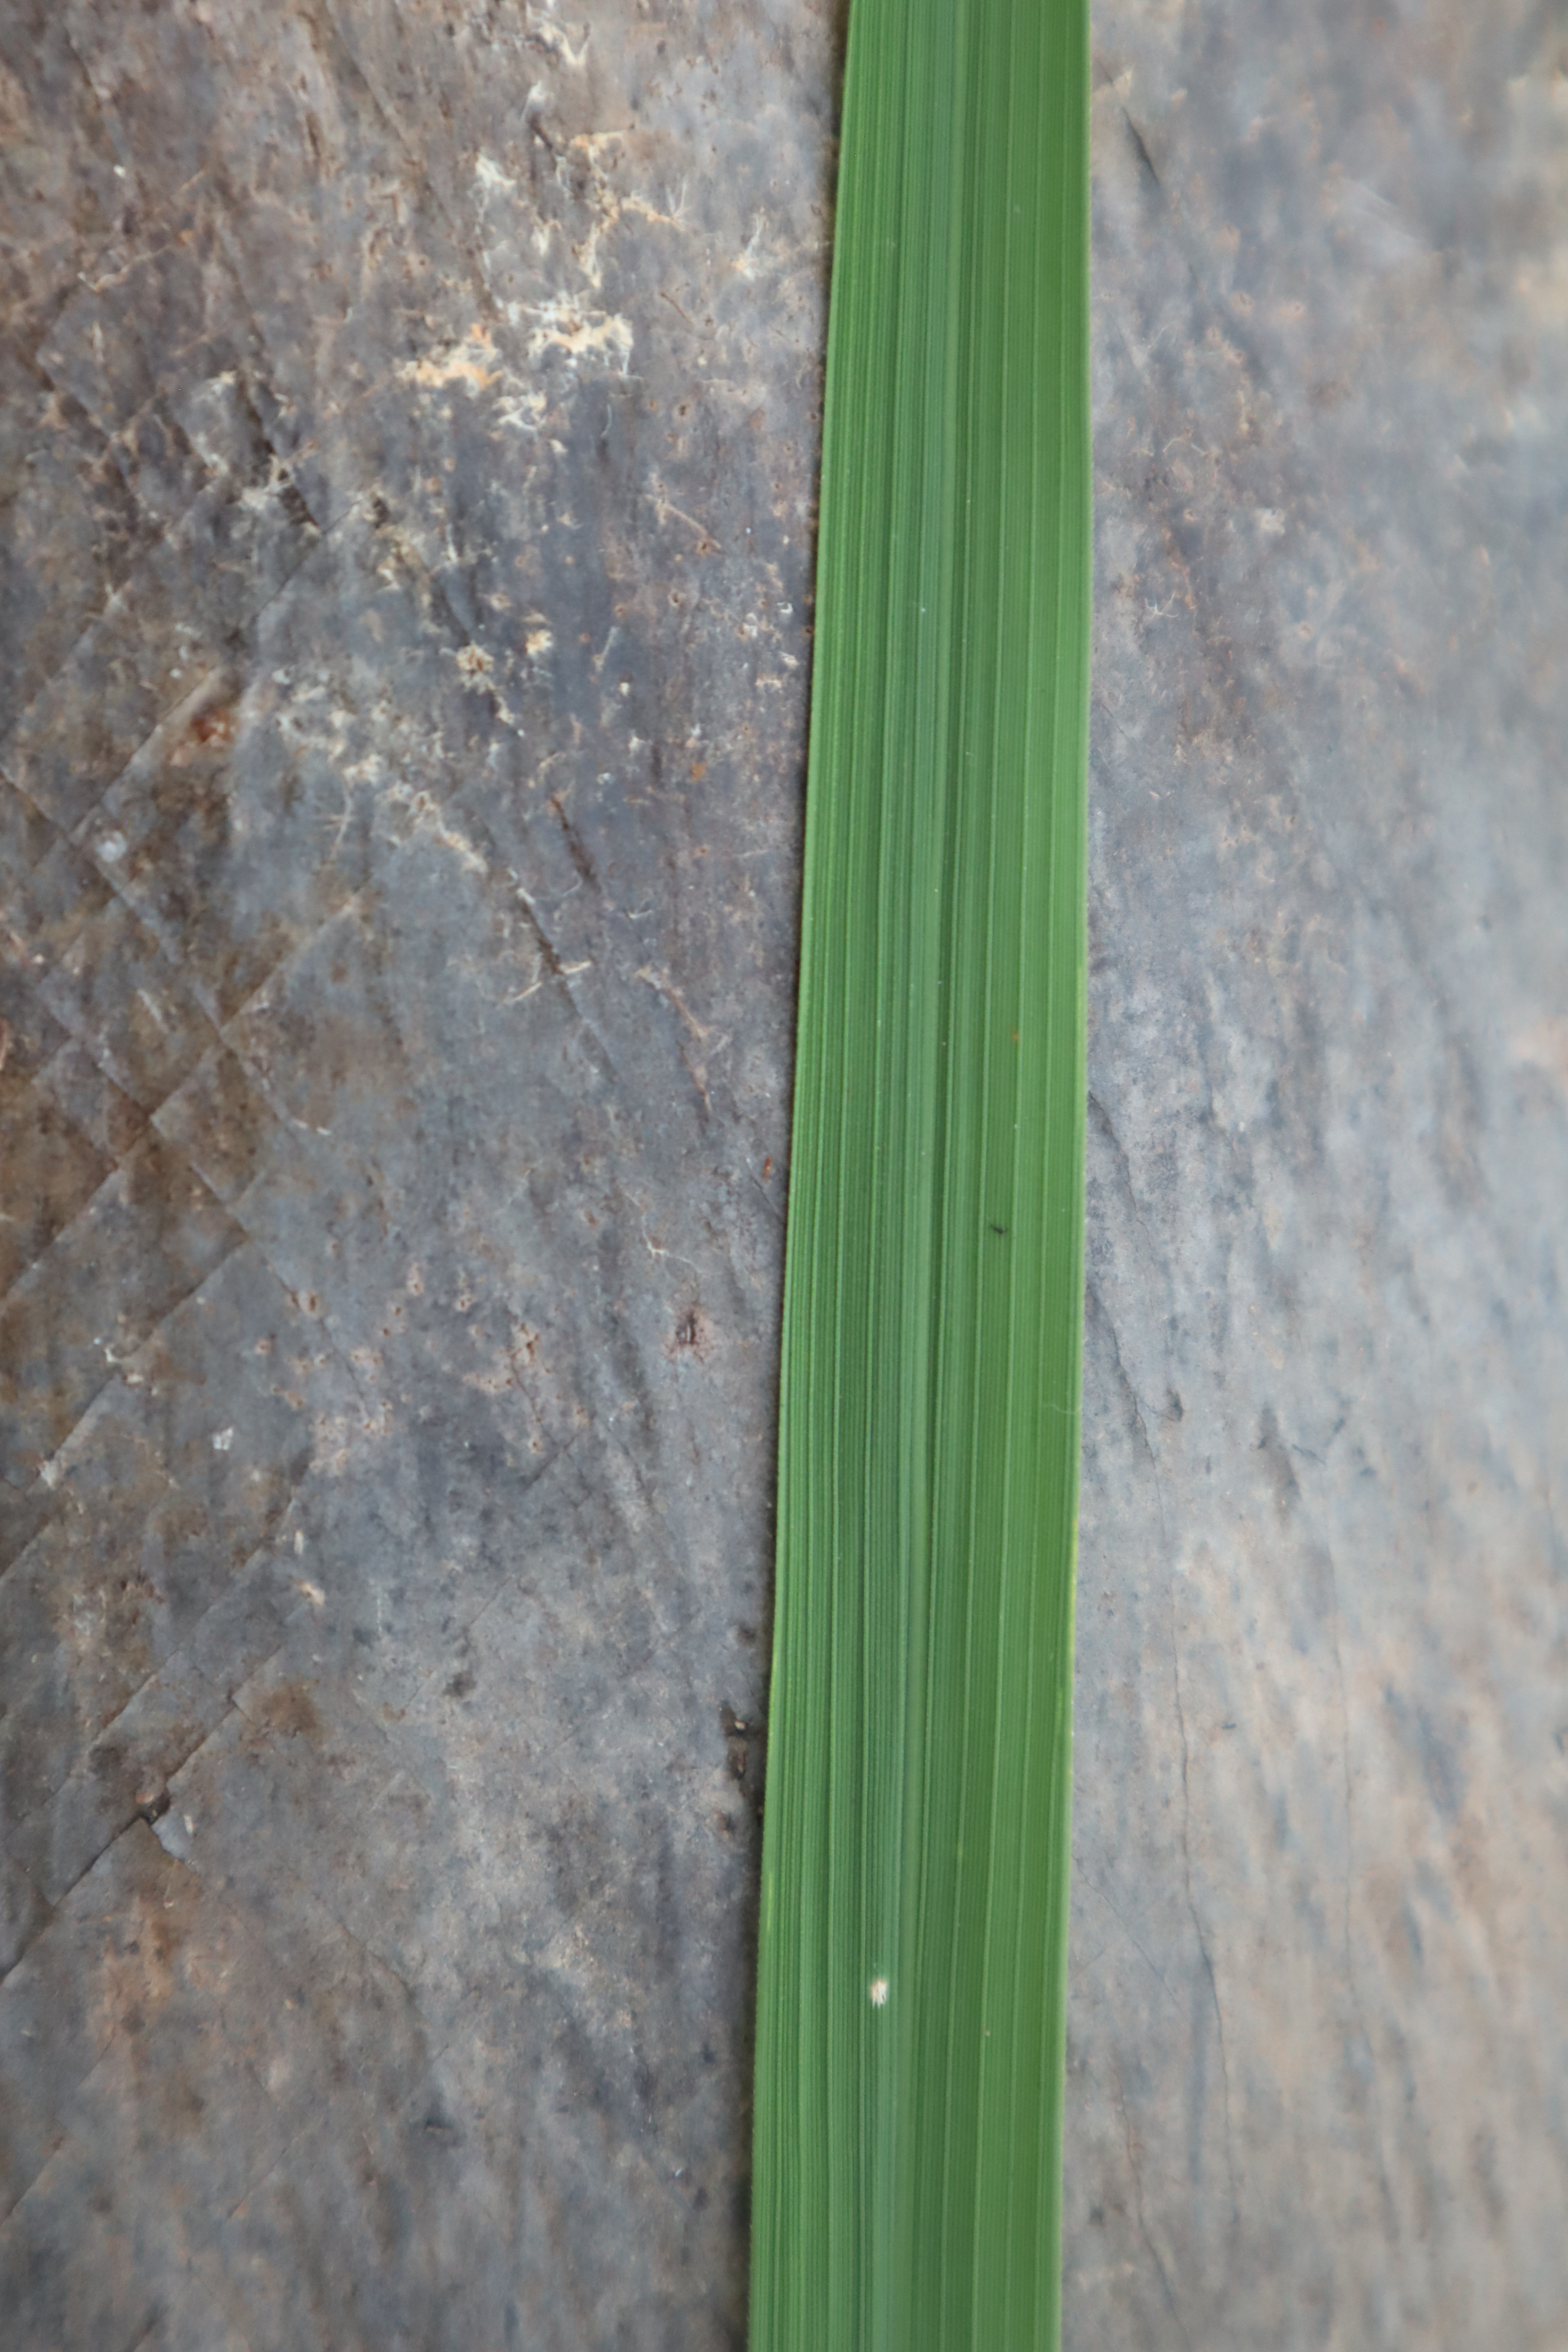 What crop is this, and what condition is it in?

rice, healthy leaves
